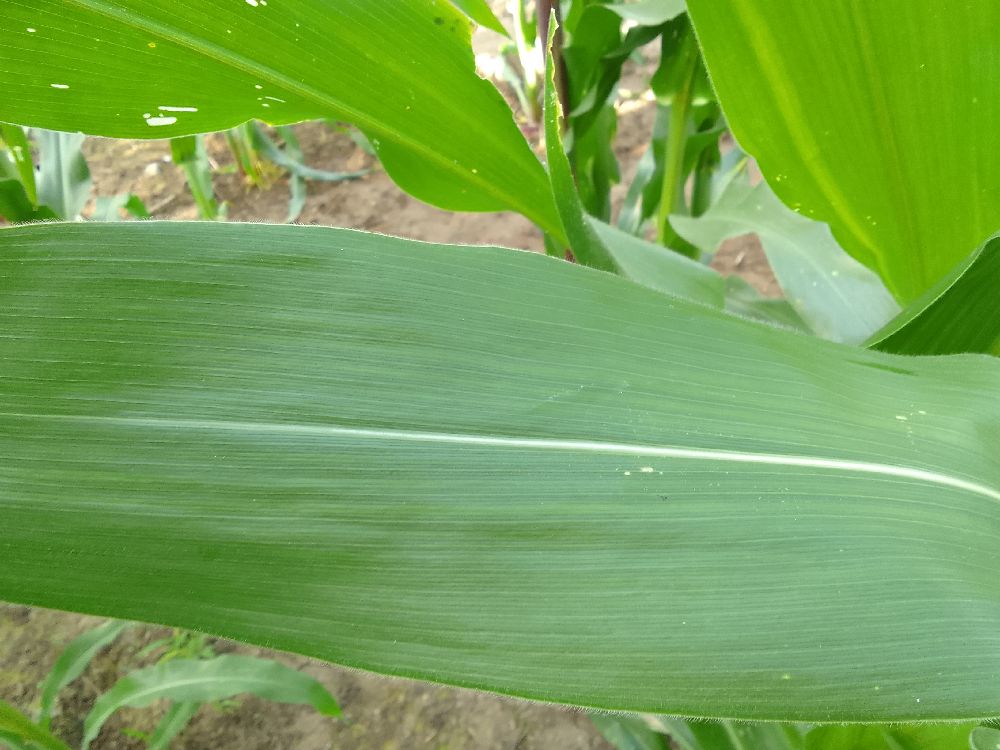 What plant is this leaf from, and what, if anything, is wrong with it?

maize, healthy
